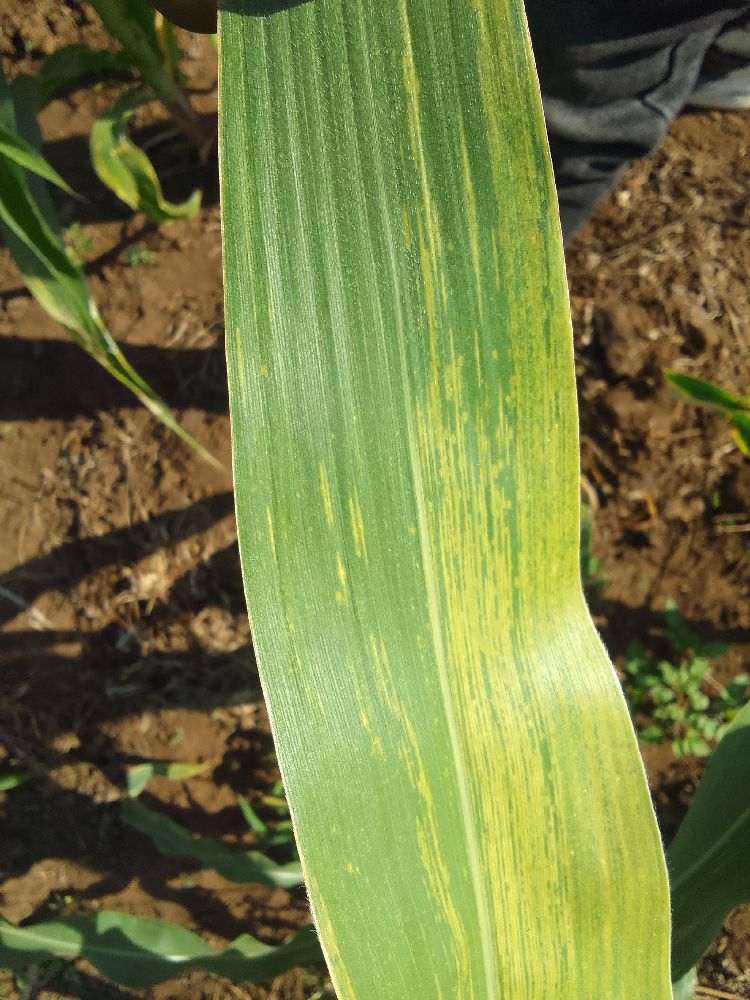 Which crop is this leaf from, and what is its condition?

maize, maize lethal necrosis
